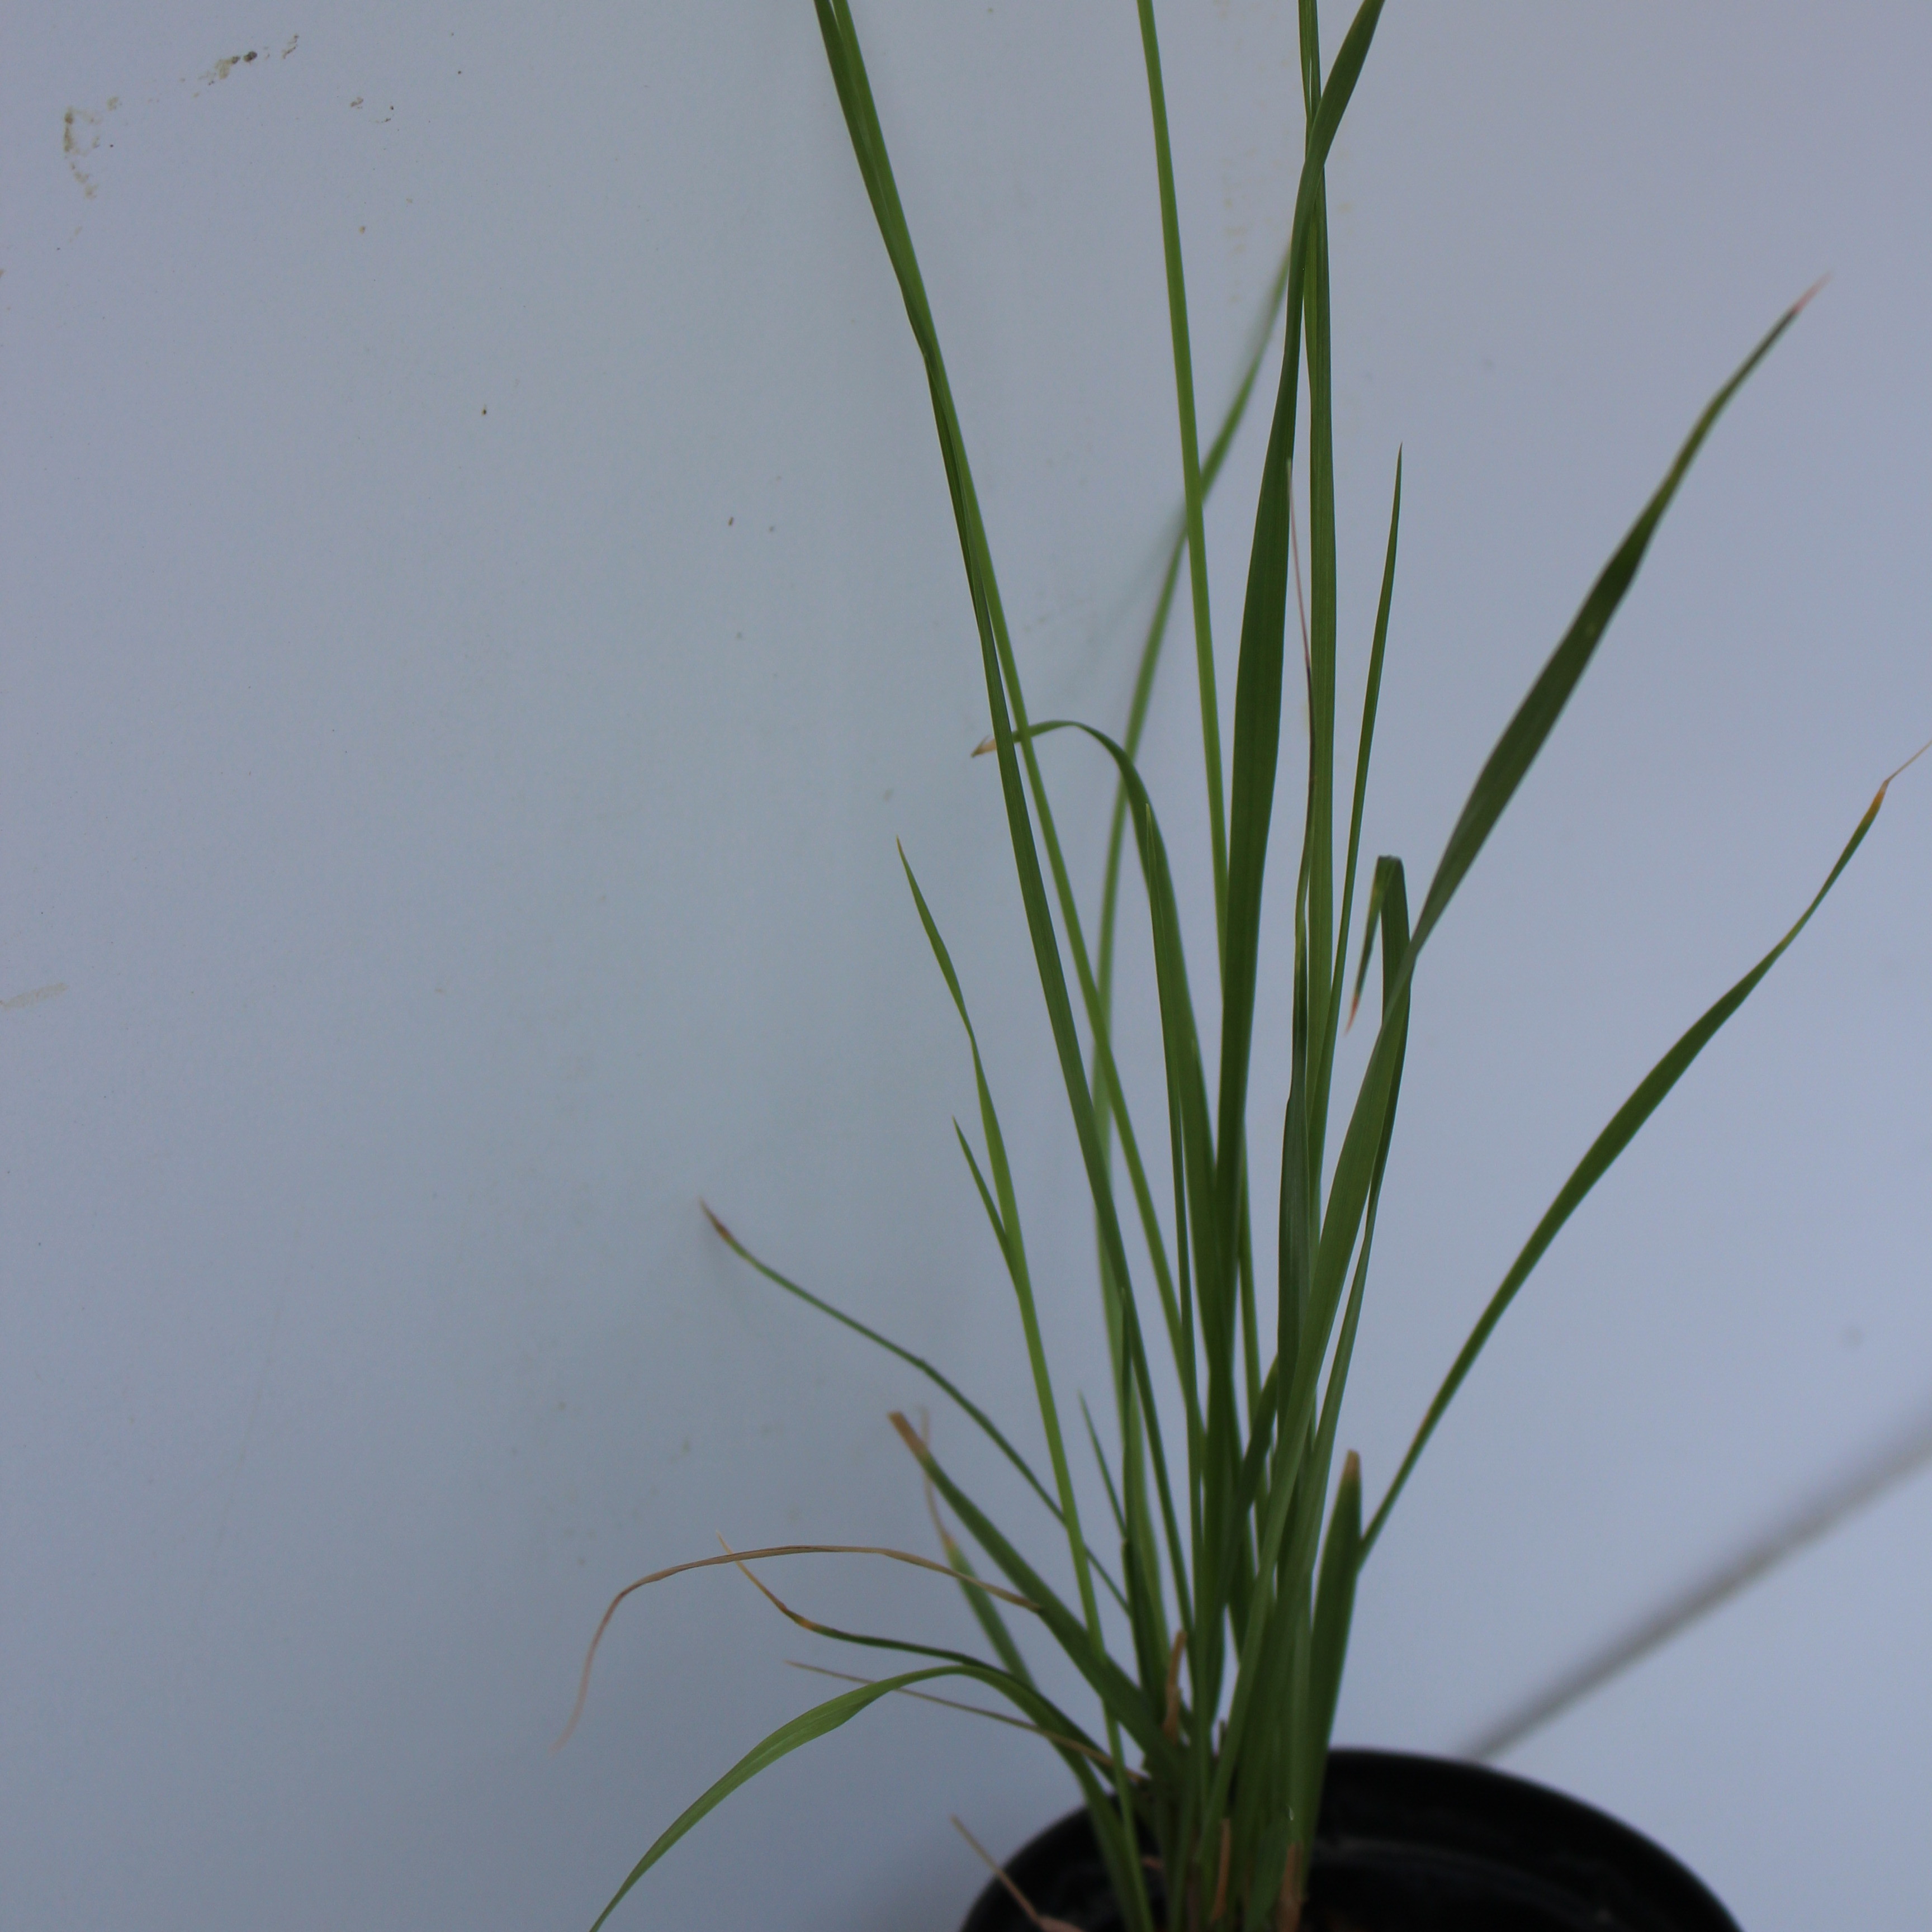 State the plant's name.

Lolium multiflorum
